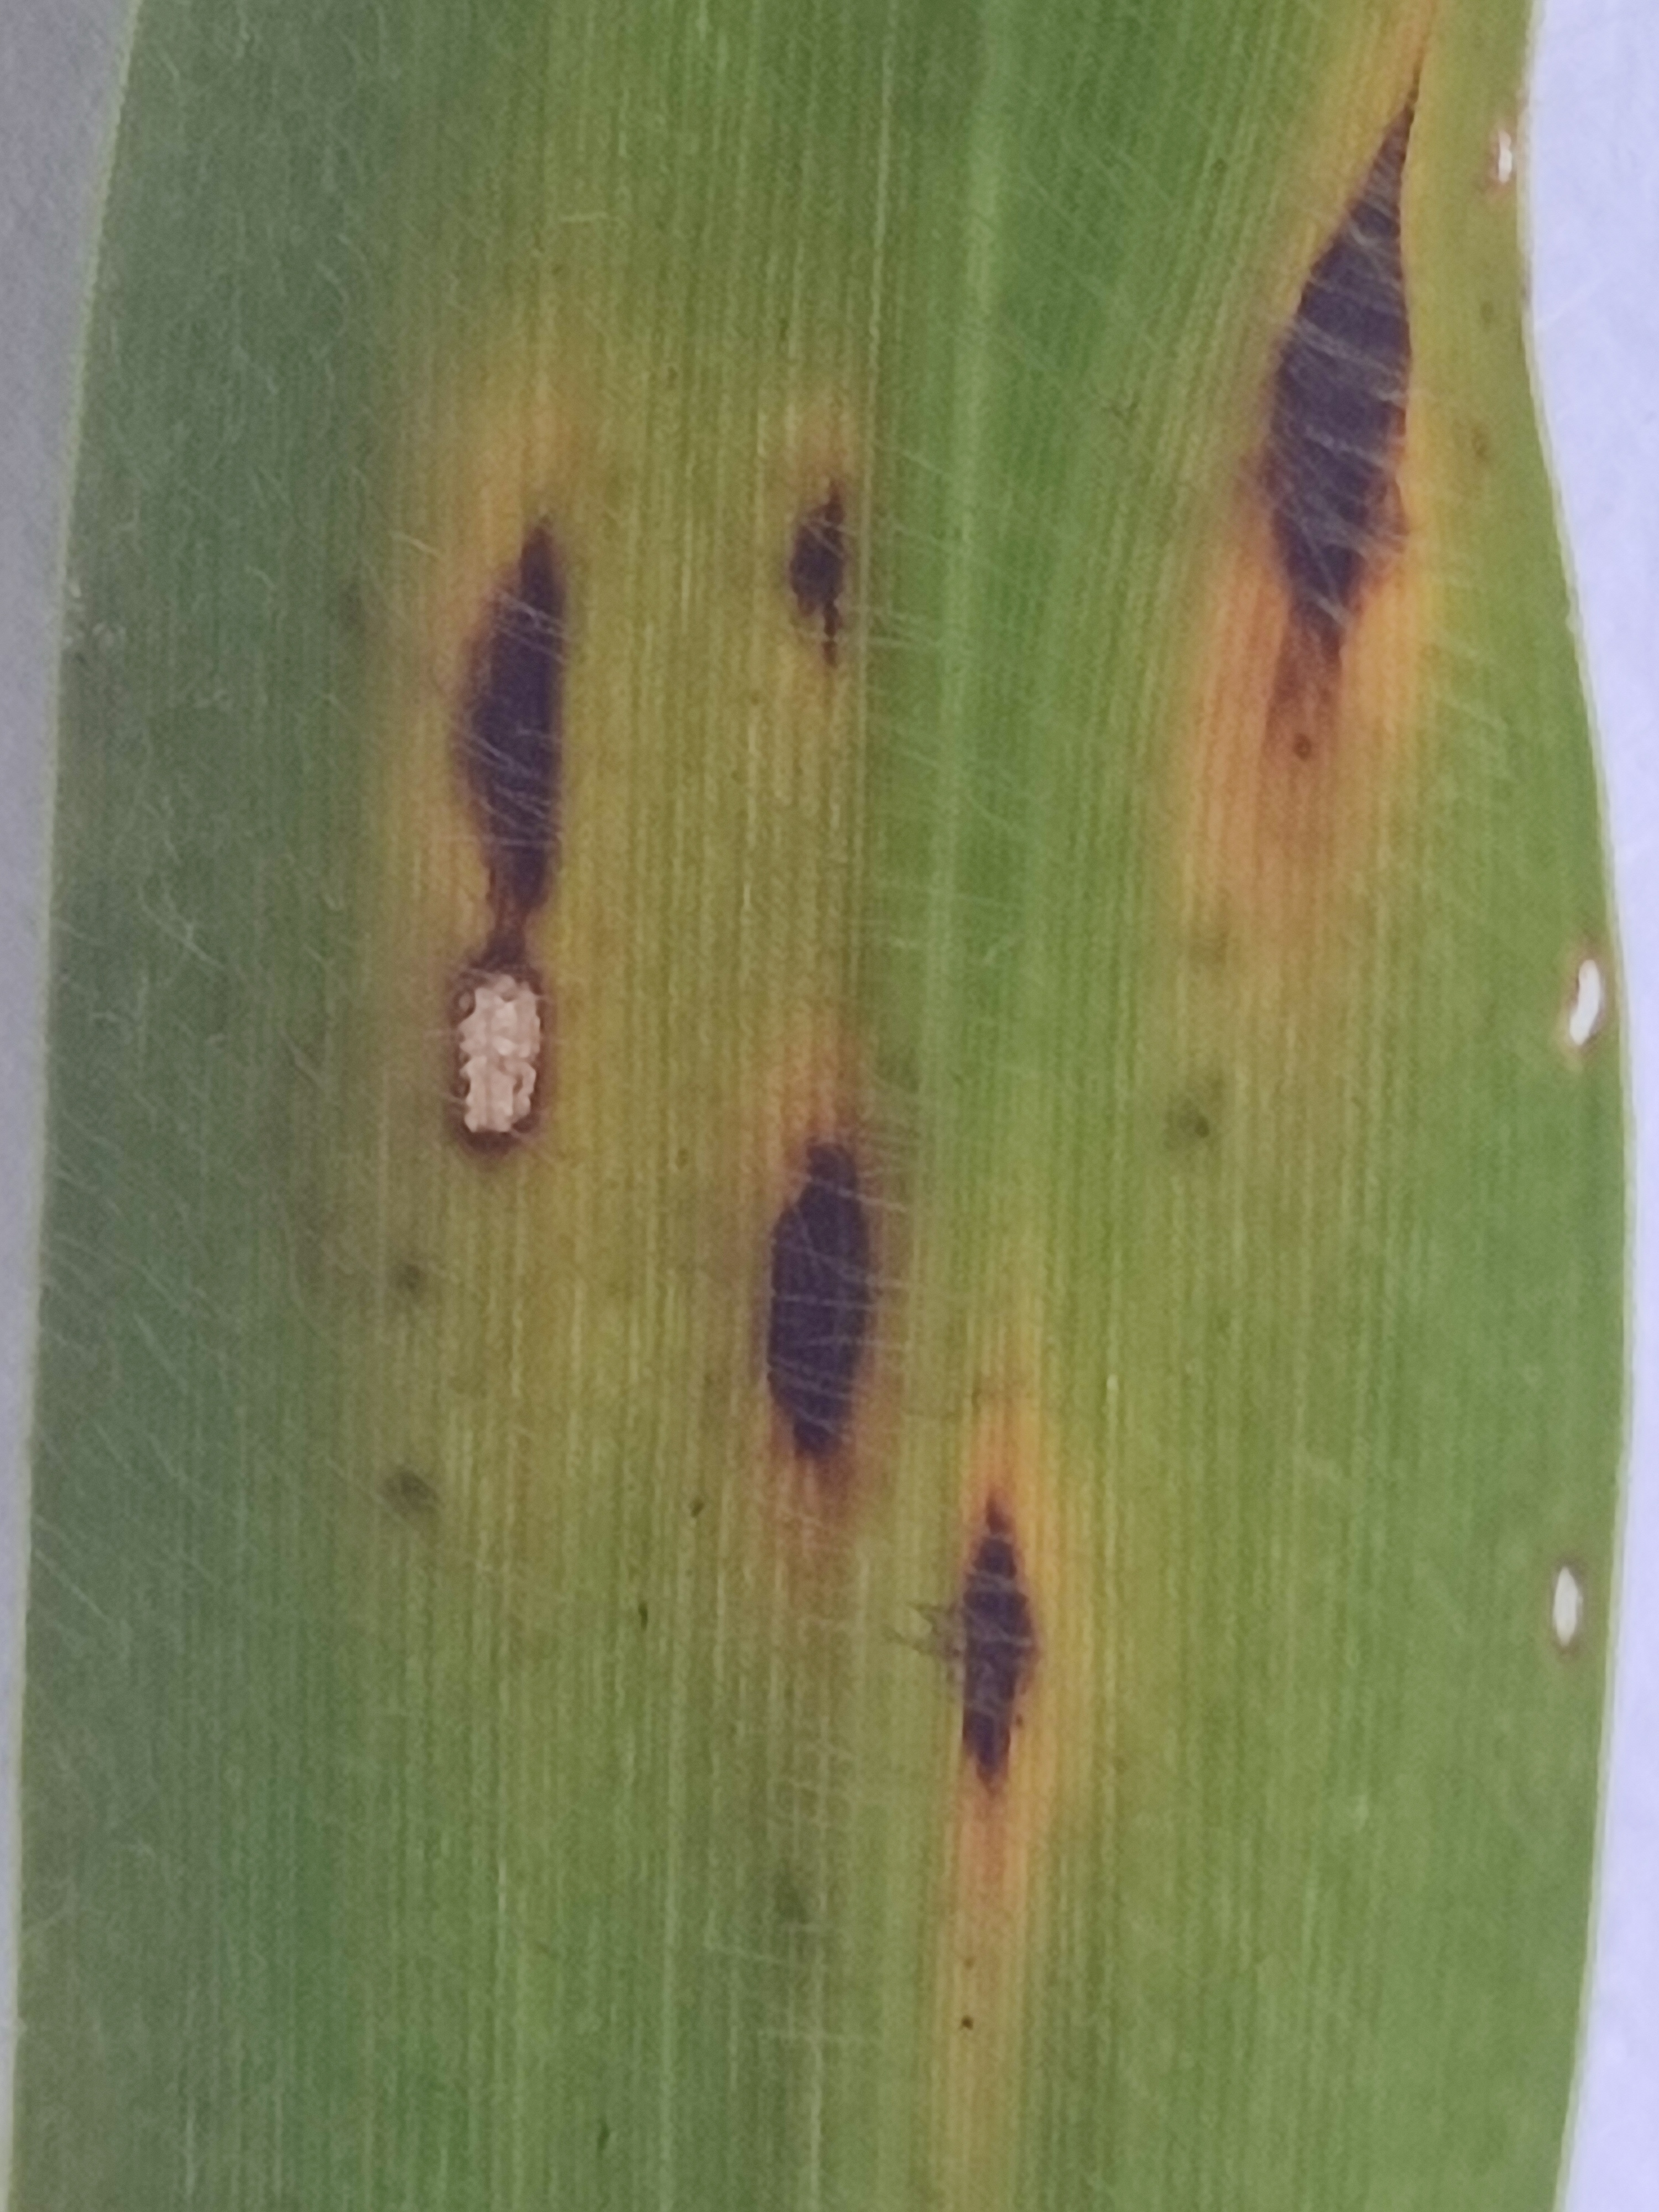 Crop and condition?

pearl millet, pyricularia sp.
